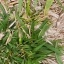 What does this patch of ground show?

grass
